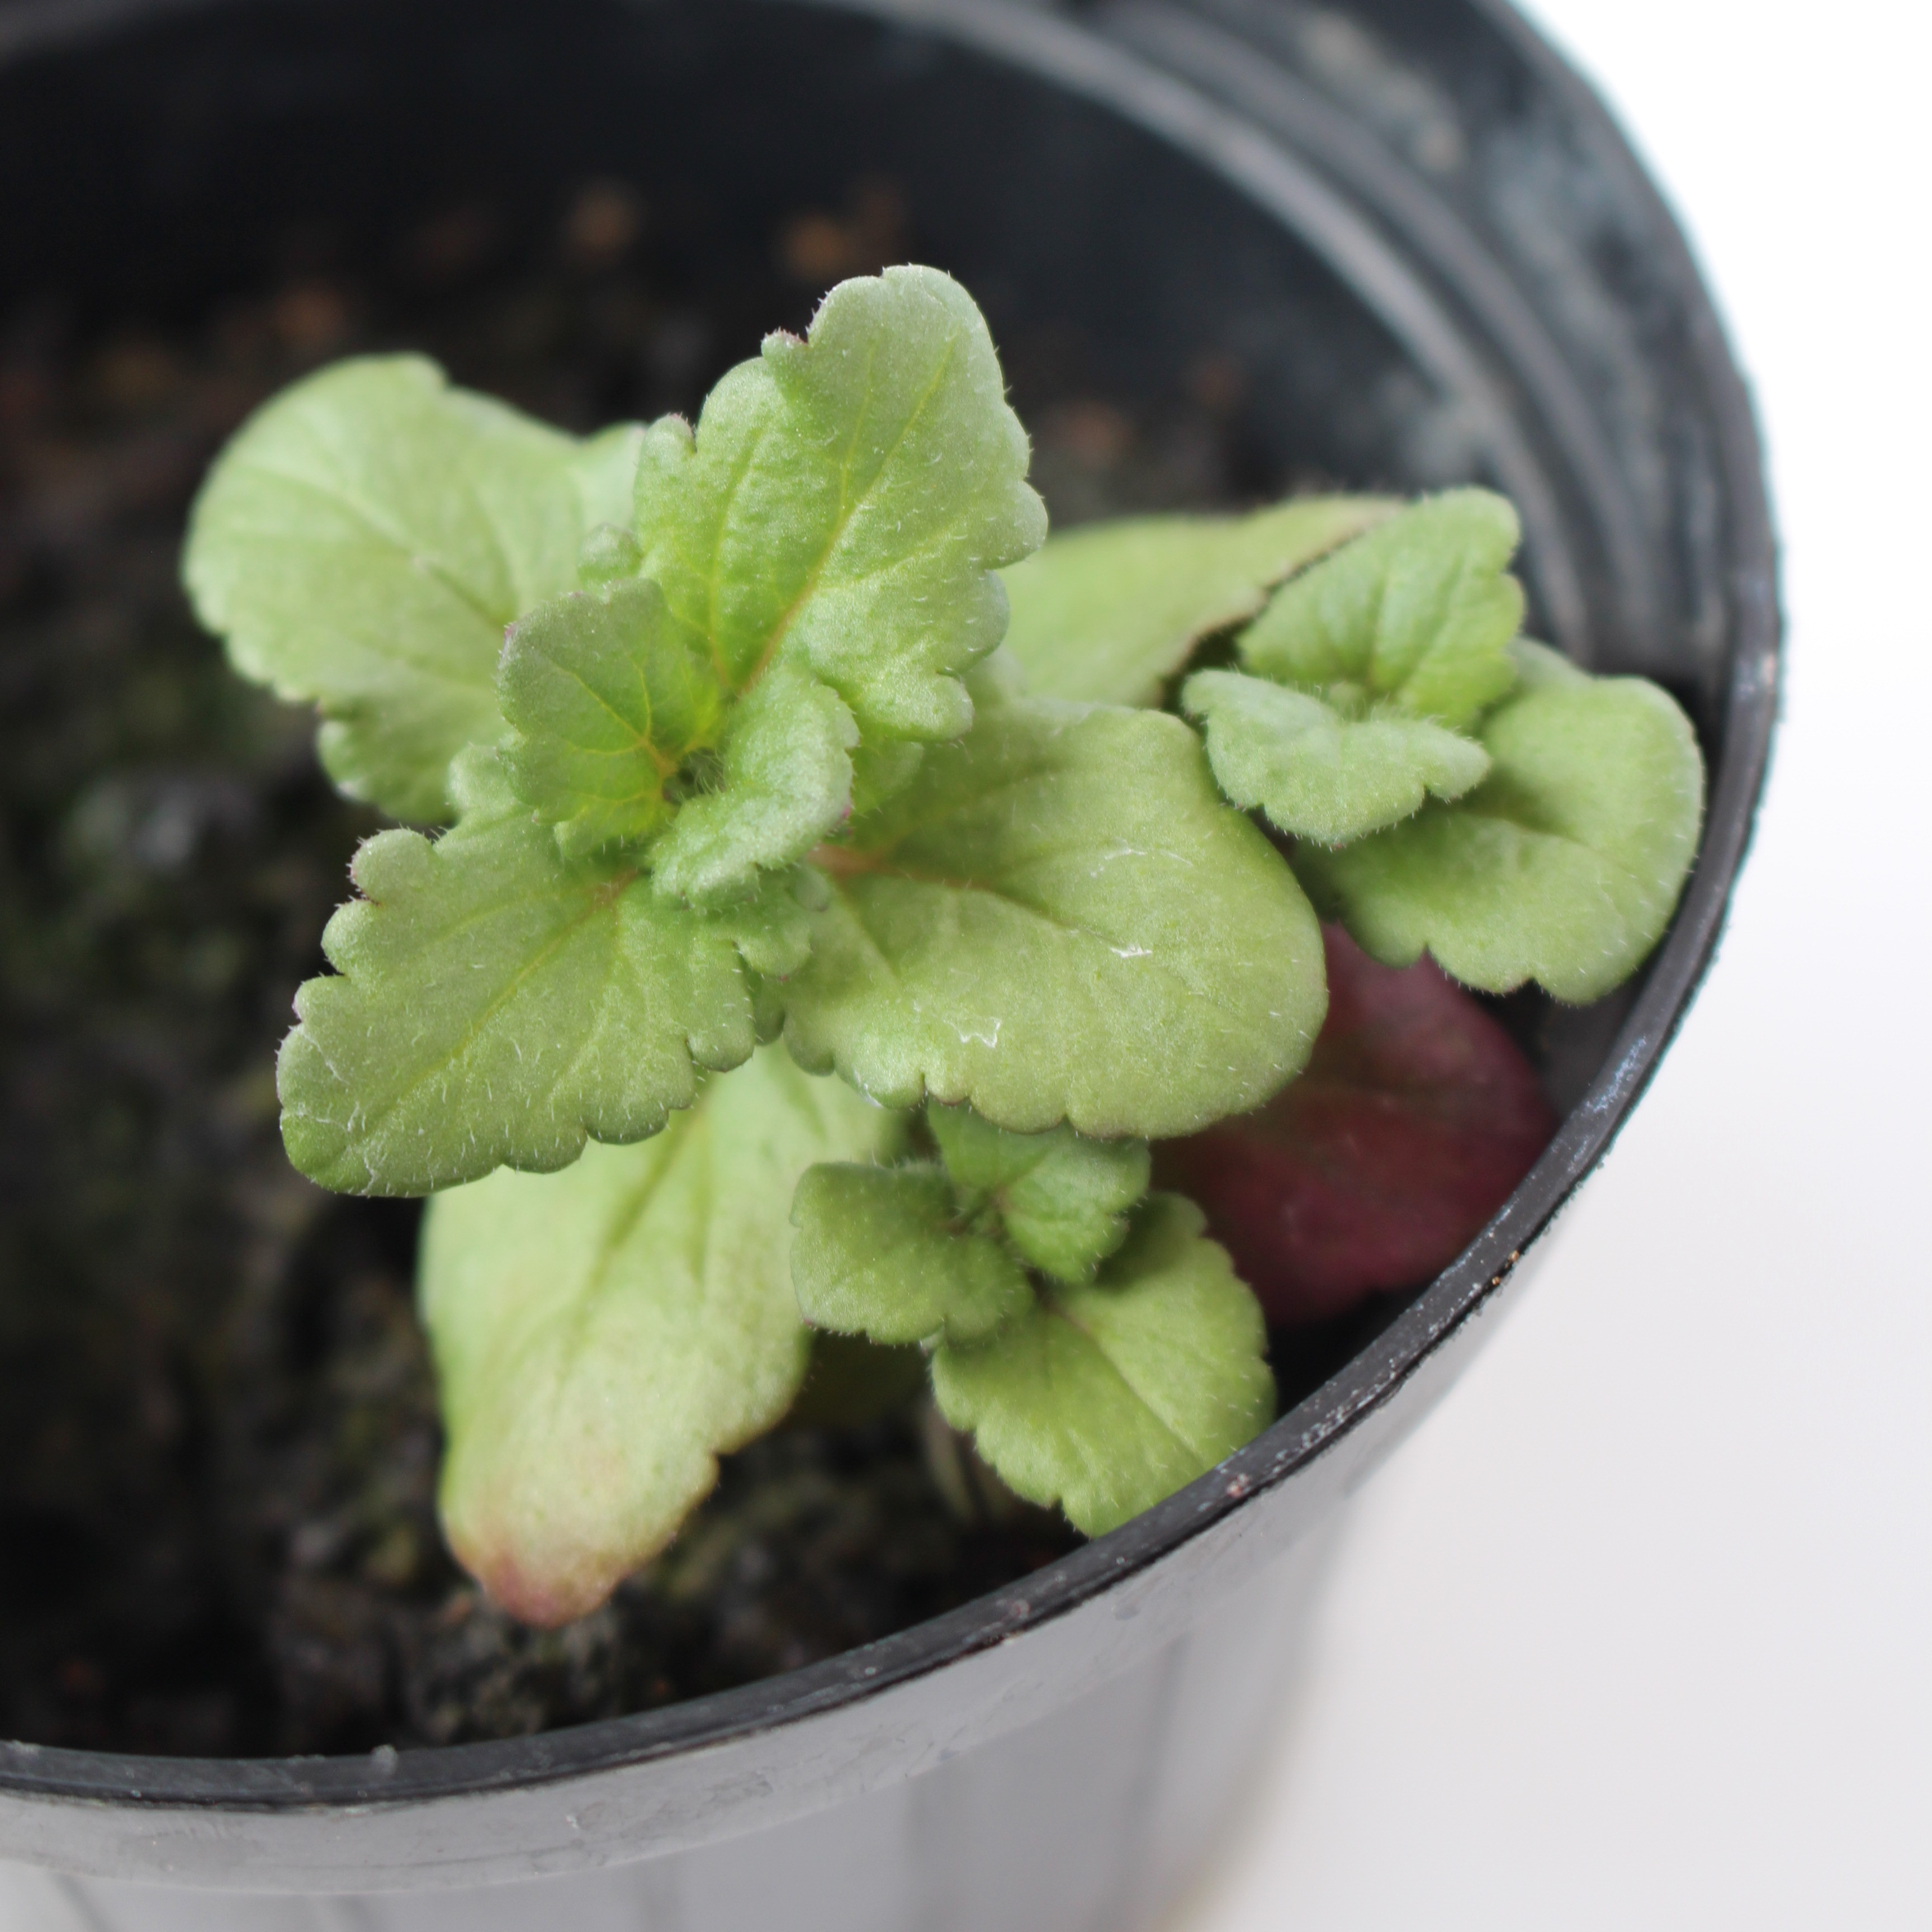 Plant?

Veronica persica
